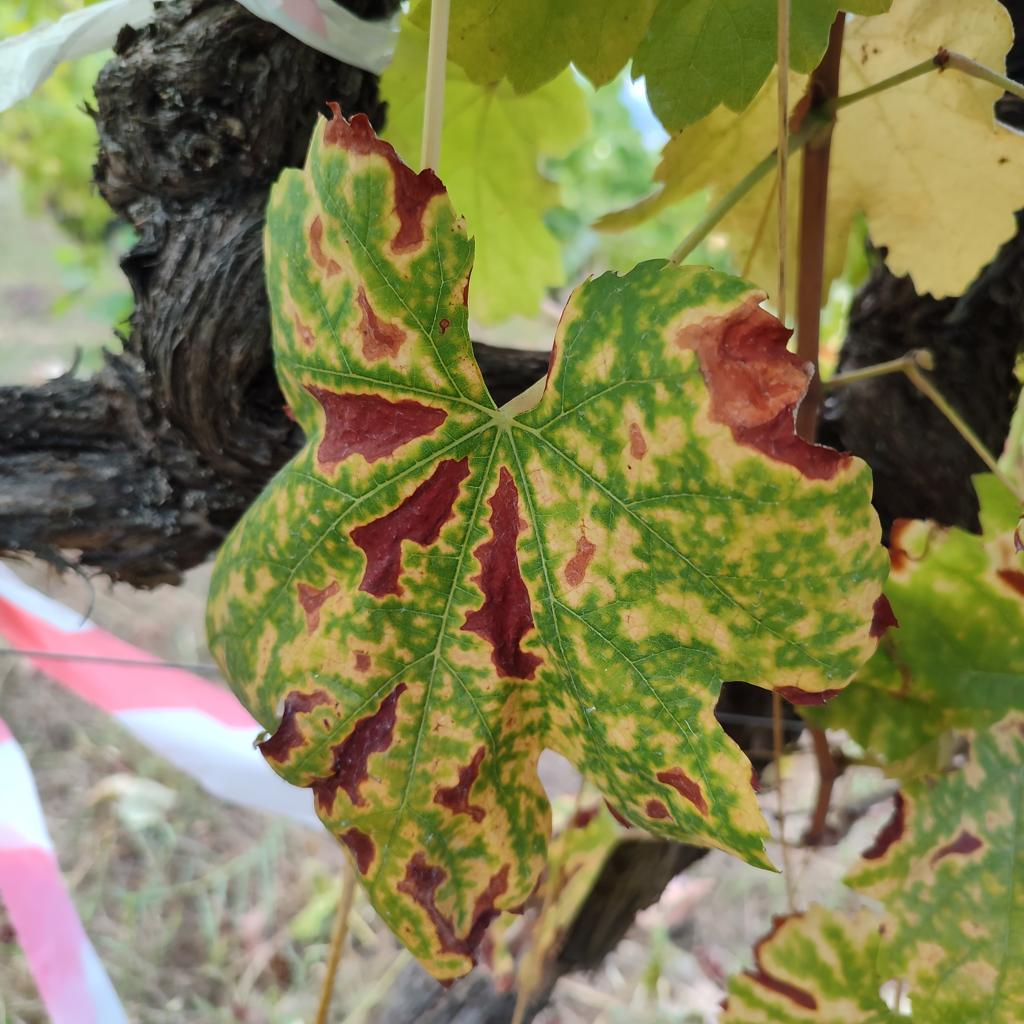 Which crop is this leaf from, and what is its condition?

grapevine, esca complex
